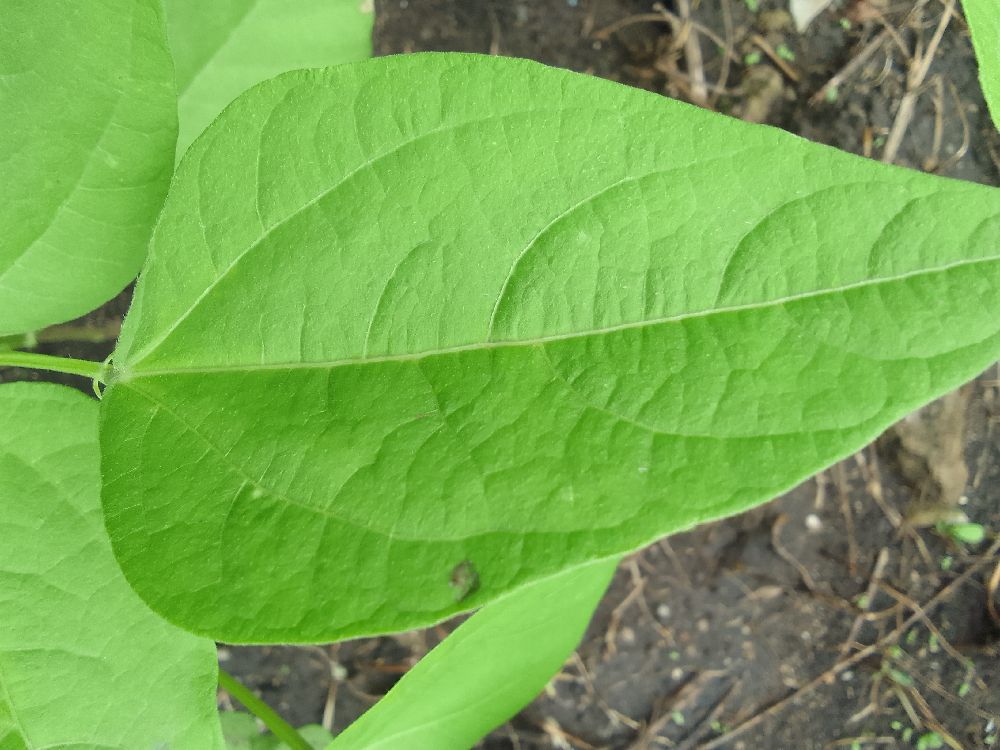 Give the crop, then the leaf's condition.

common bean, healthy
